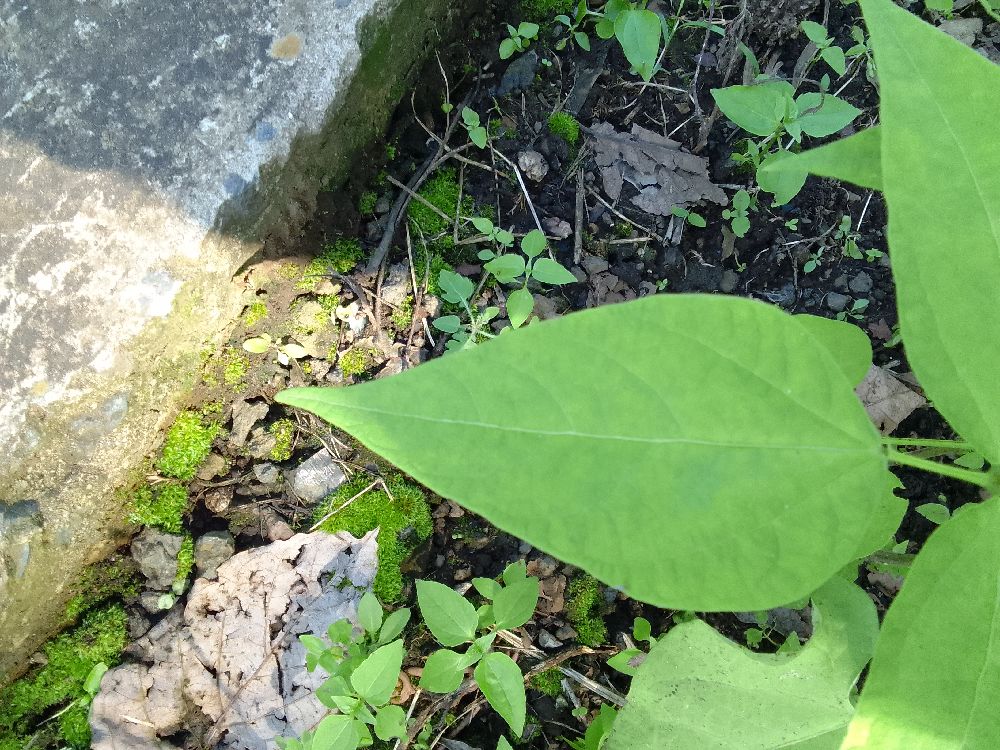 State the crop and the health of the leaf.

common bean, healthy
